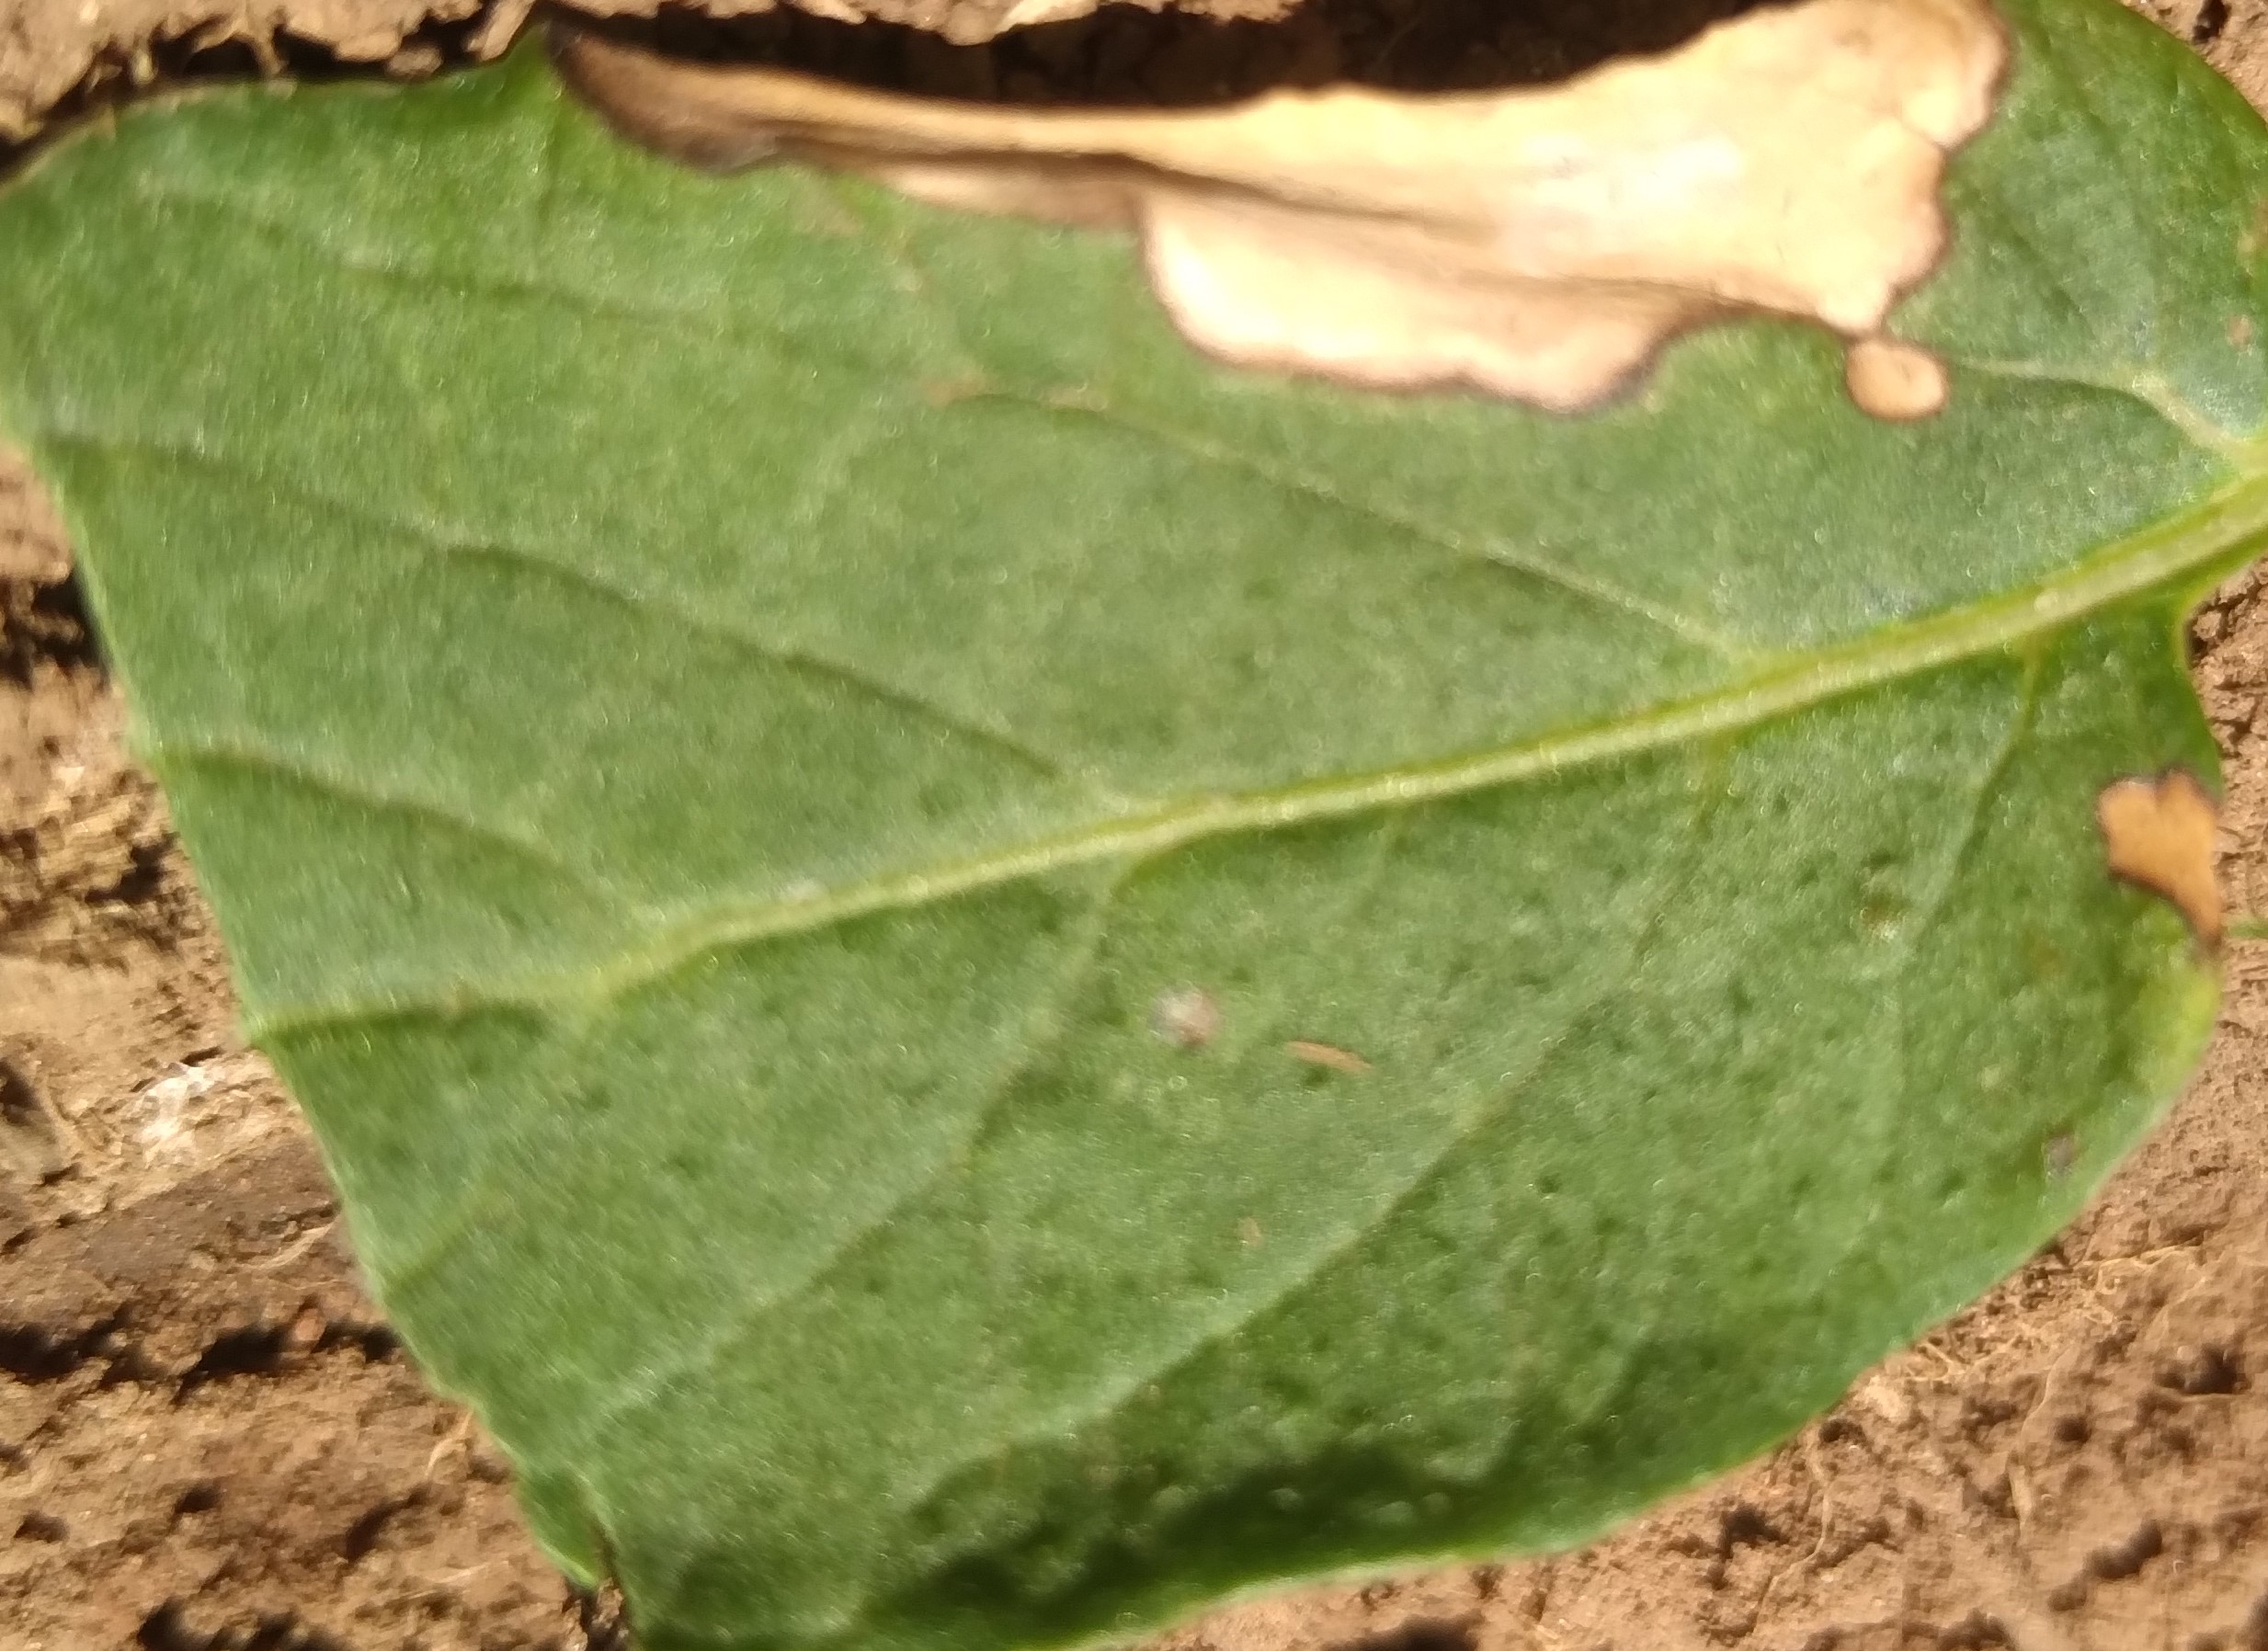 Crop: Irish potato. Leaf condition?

early blight
